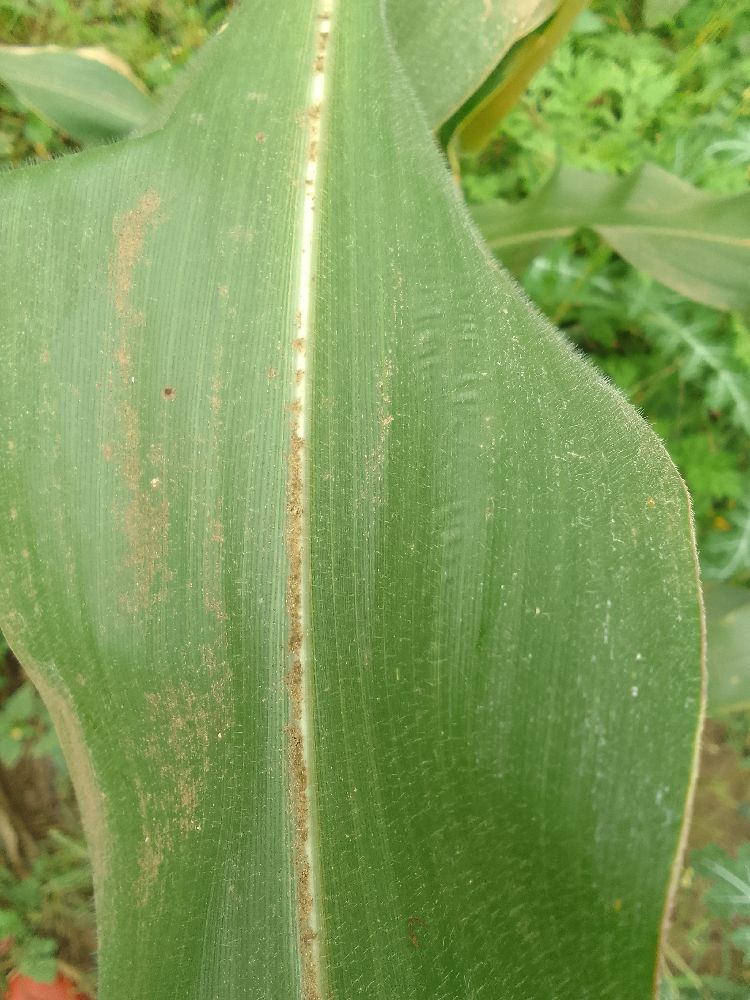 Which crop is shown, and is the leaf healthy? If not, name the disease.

maize, healthy
